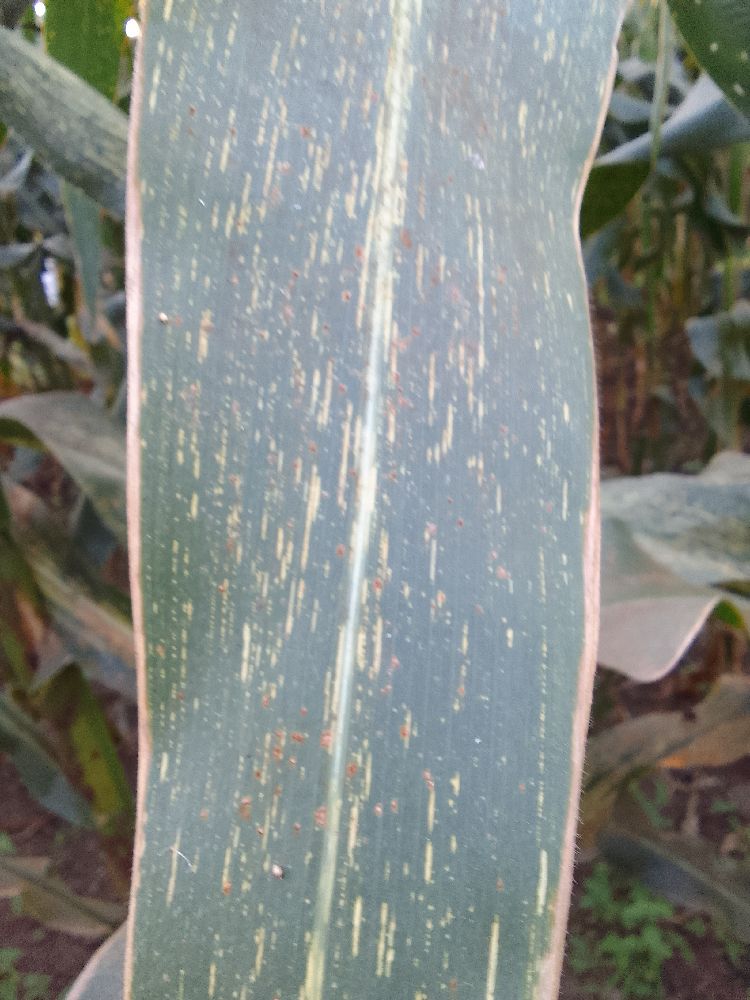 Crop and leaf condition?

maize, maize streak virus
